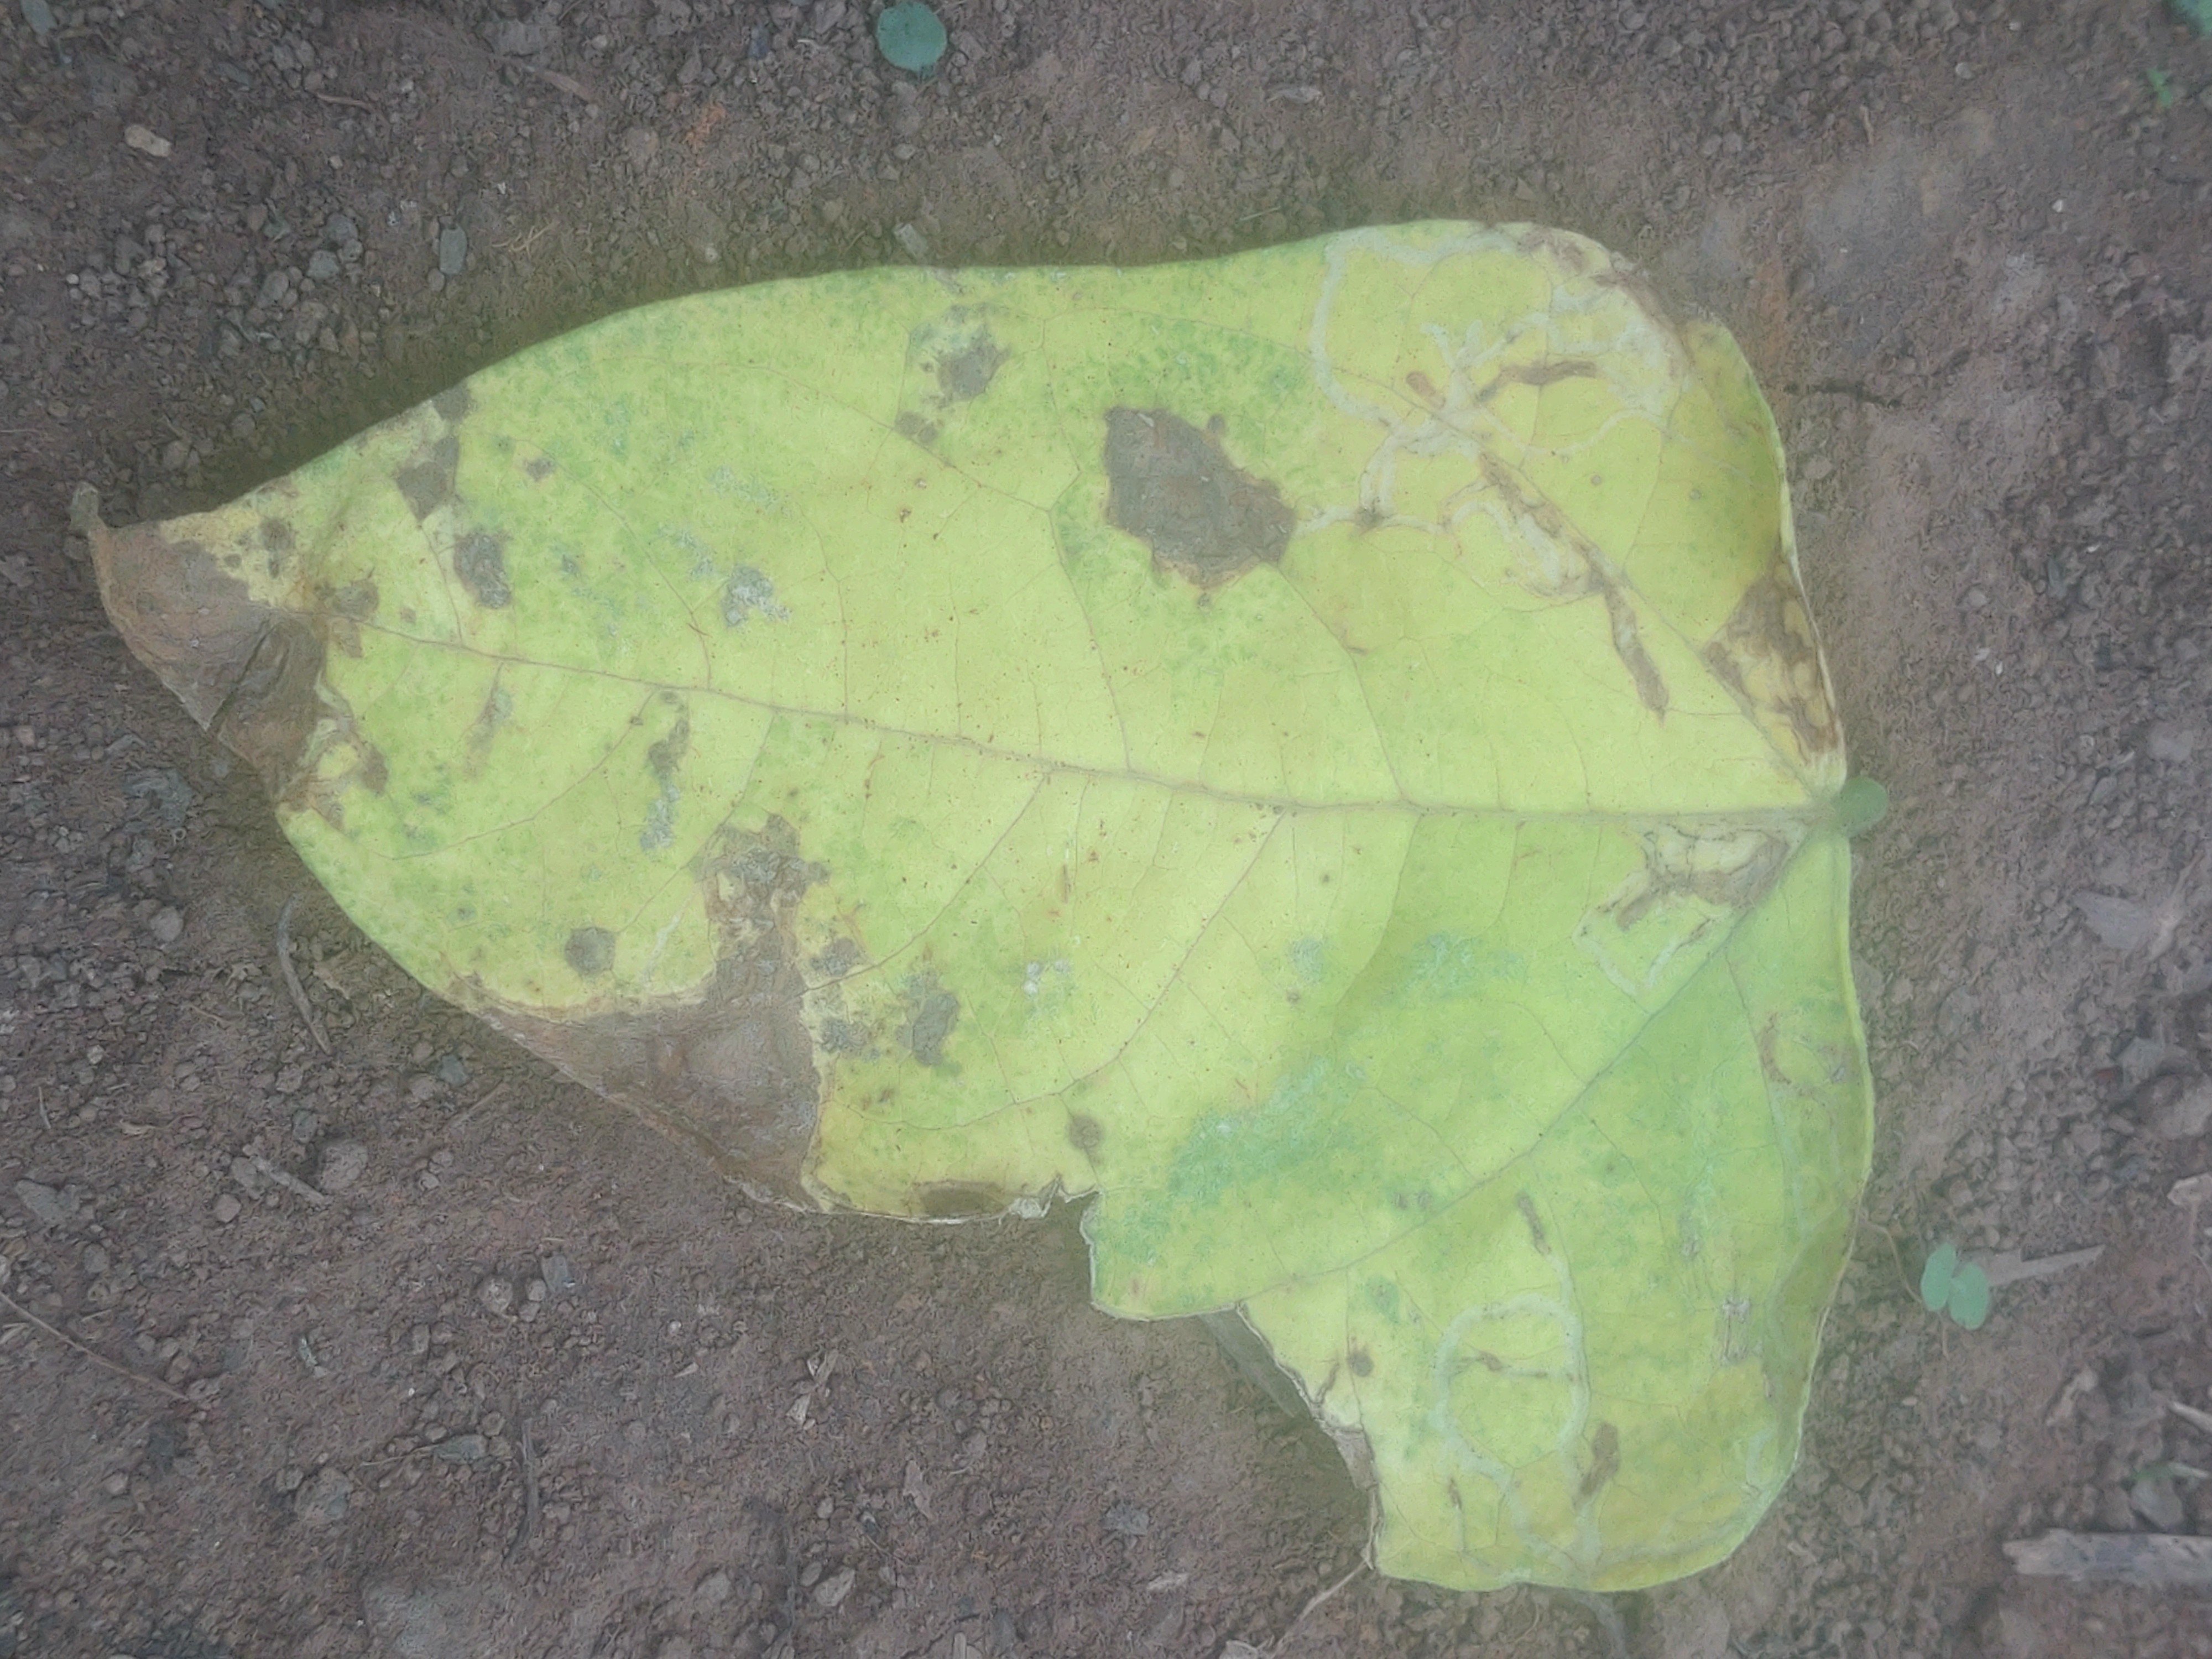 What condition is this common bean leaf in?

anthracnose
